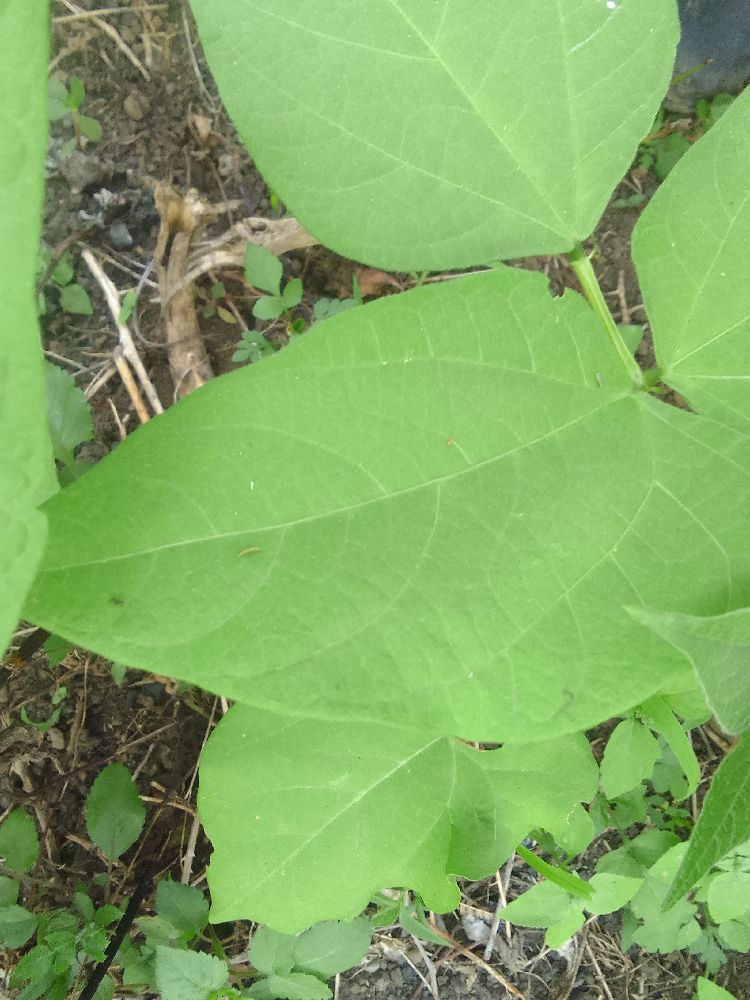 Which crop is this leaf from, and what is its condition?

common bean, healthy
